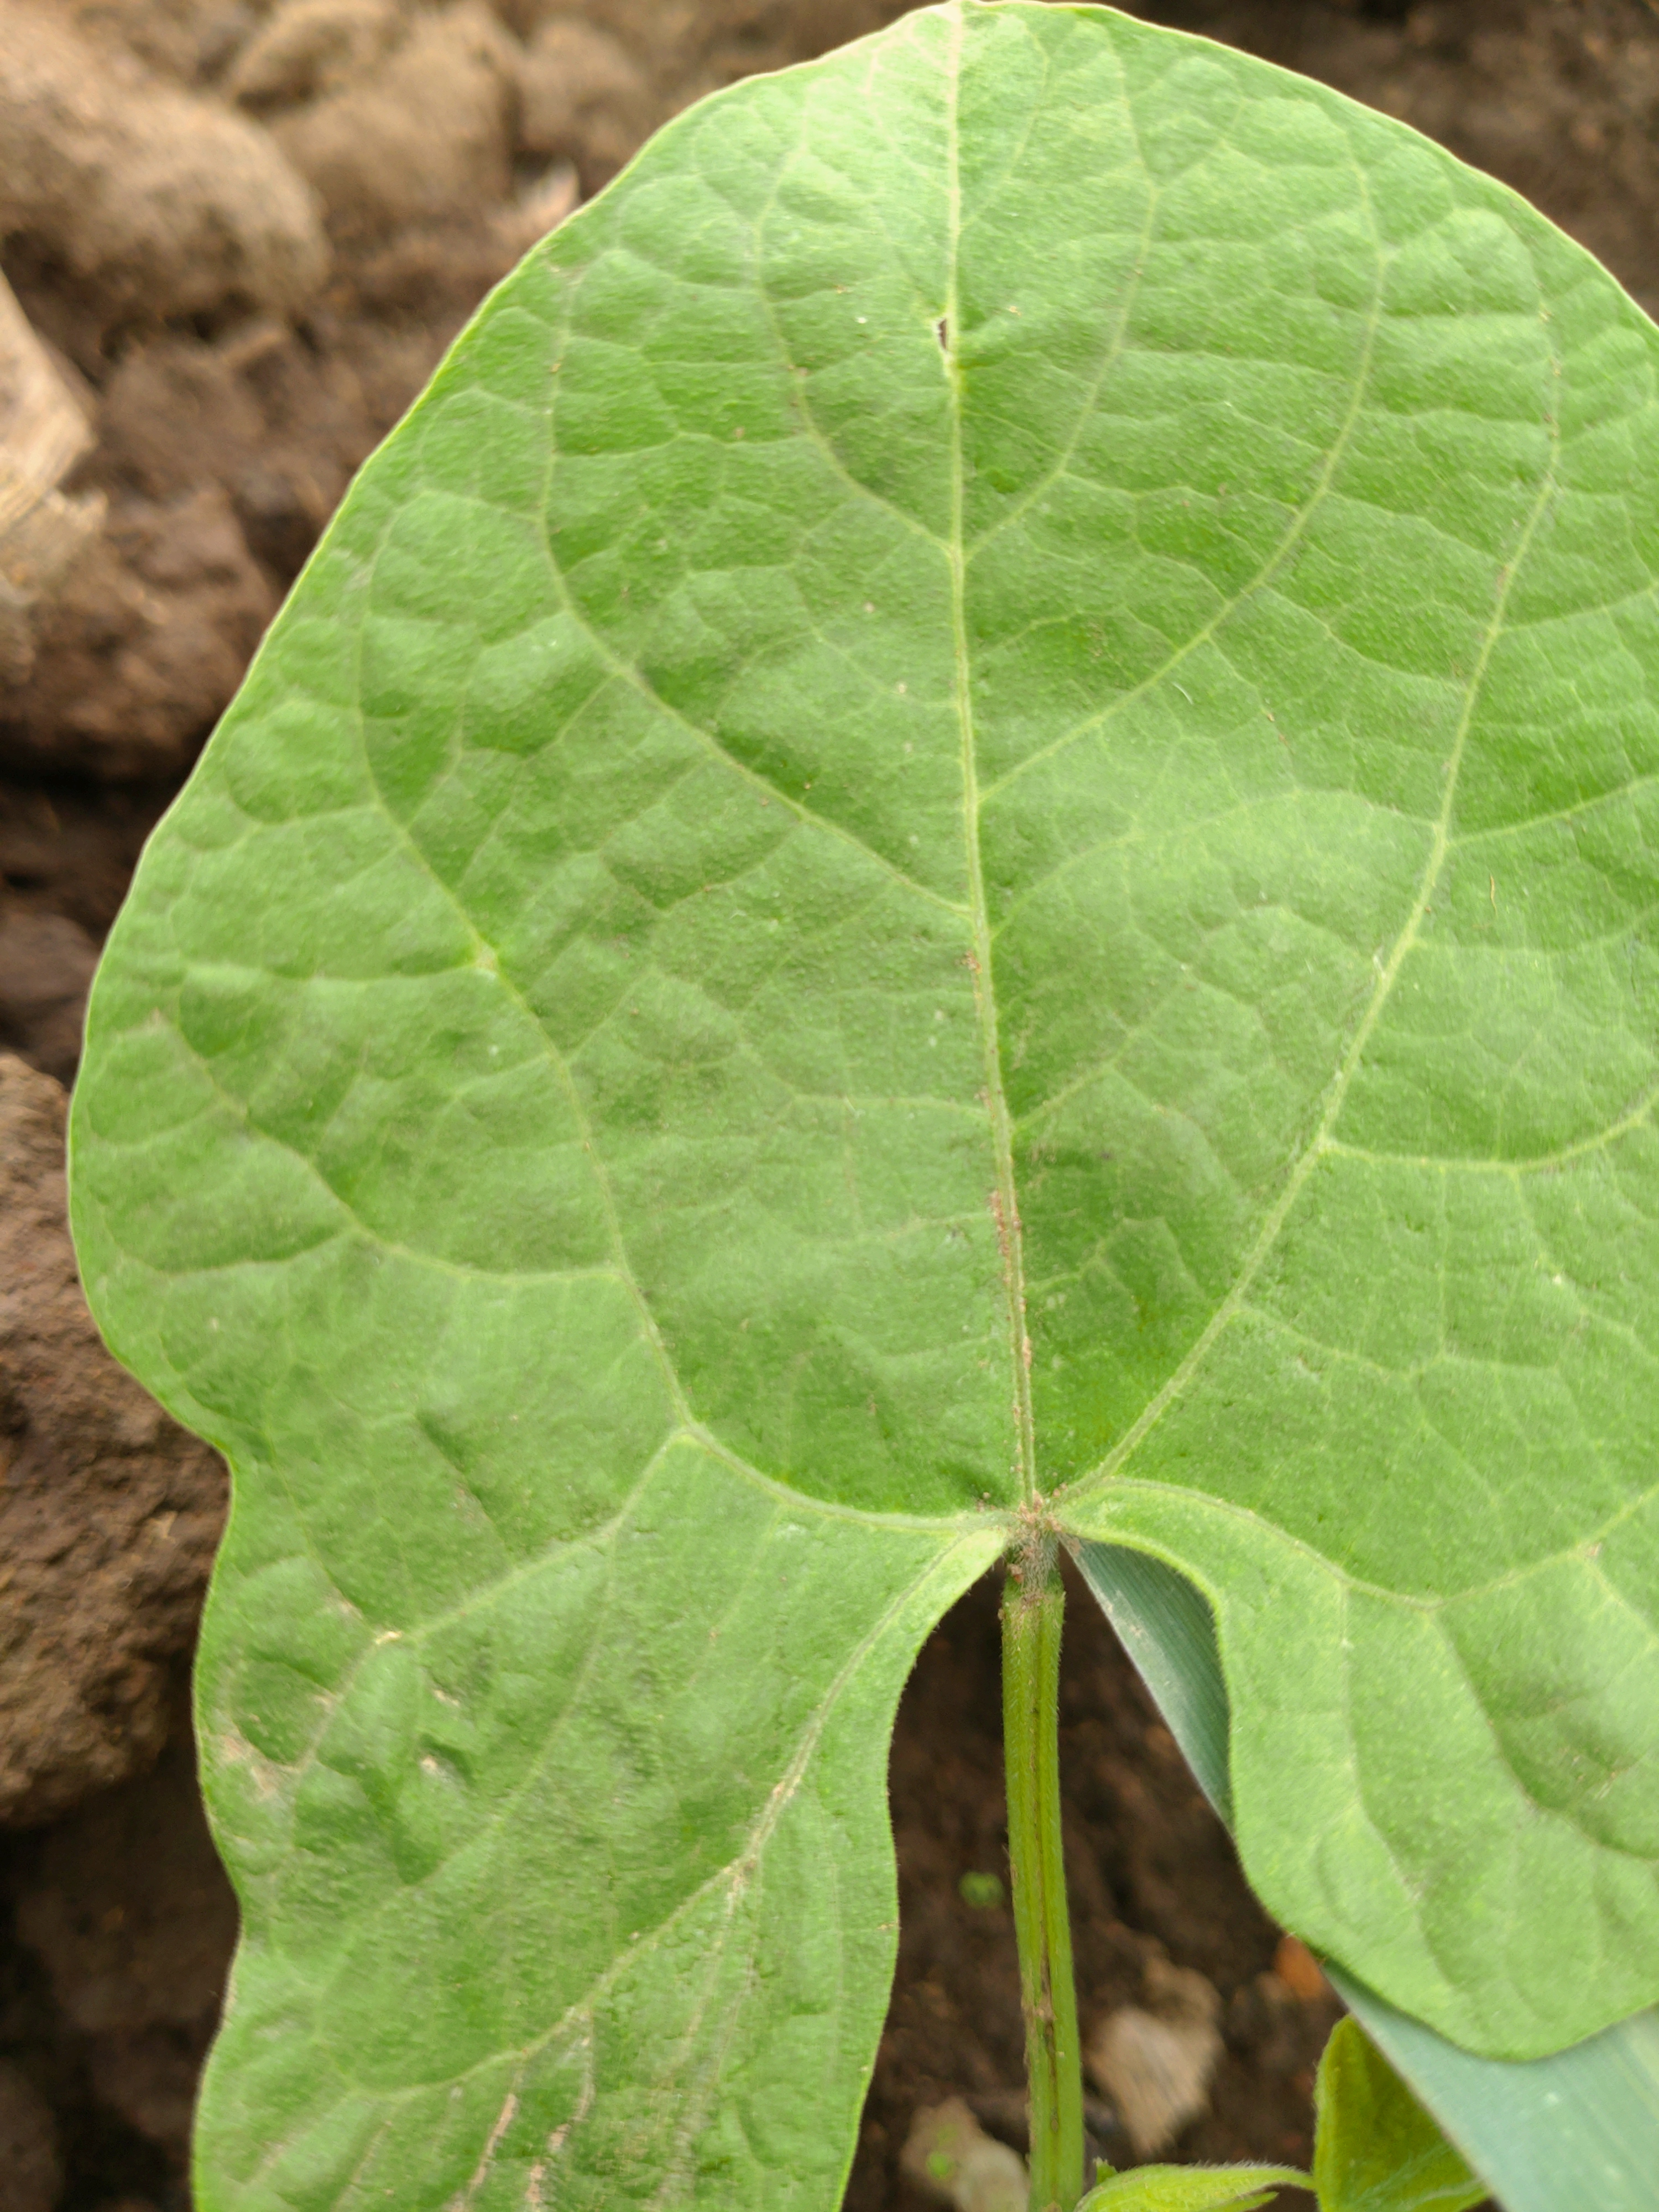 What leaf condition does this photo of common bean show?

healthy
